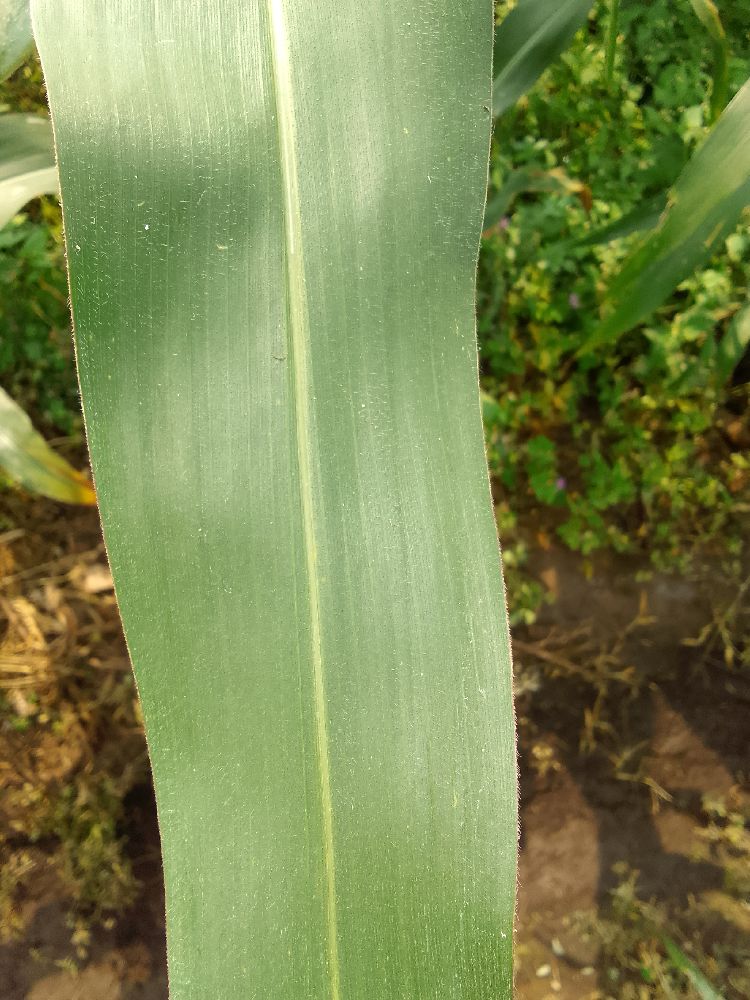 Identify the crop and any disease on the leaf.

maize, healthy
